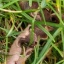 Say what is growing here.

grass
